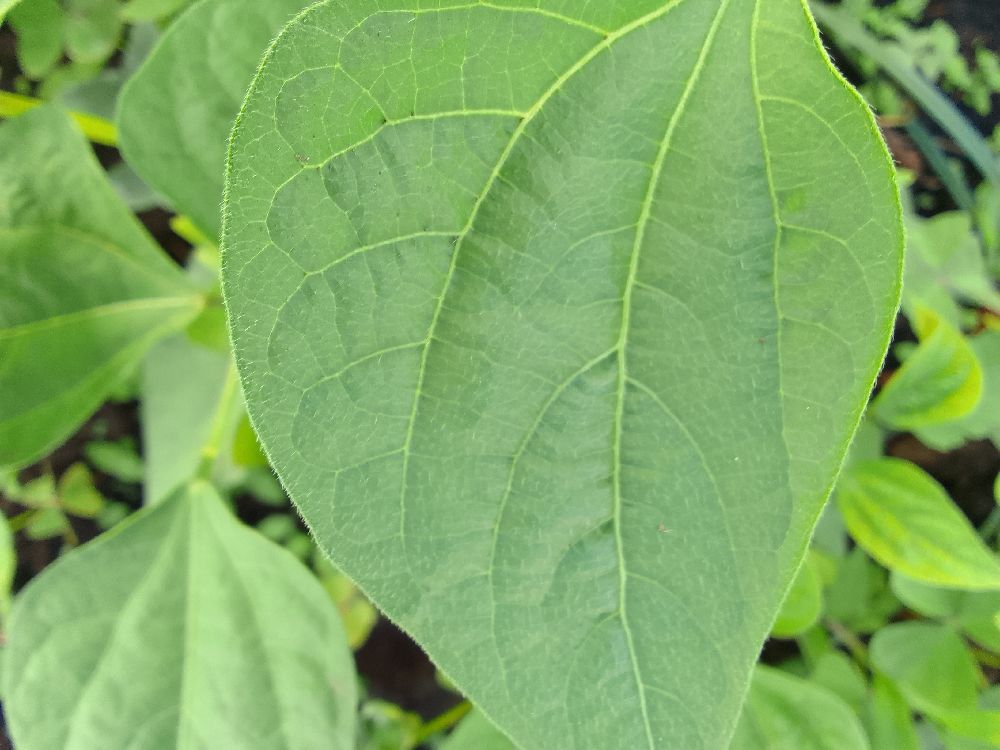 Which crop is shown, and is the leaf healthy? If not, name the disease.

common bean, healthy
